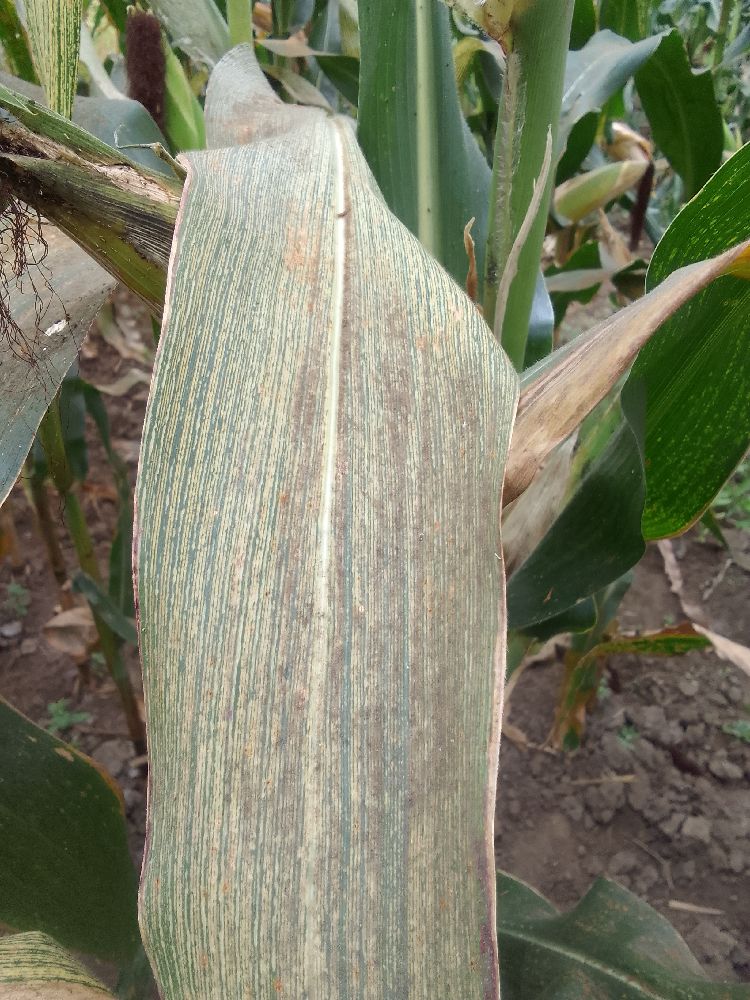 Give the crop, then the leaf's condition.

maize, maize streak virus
